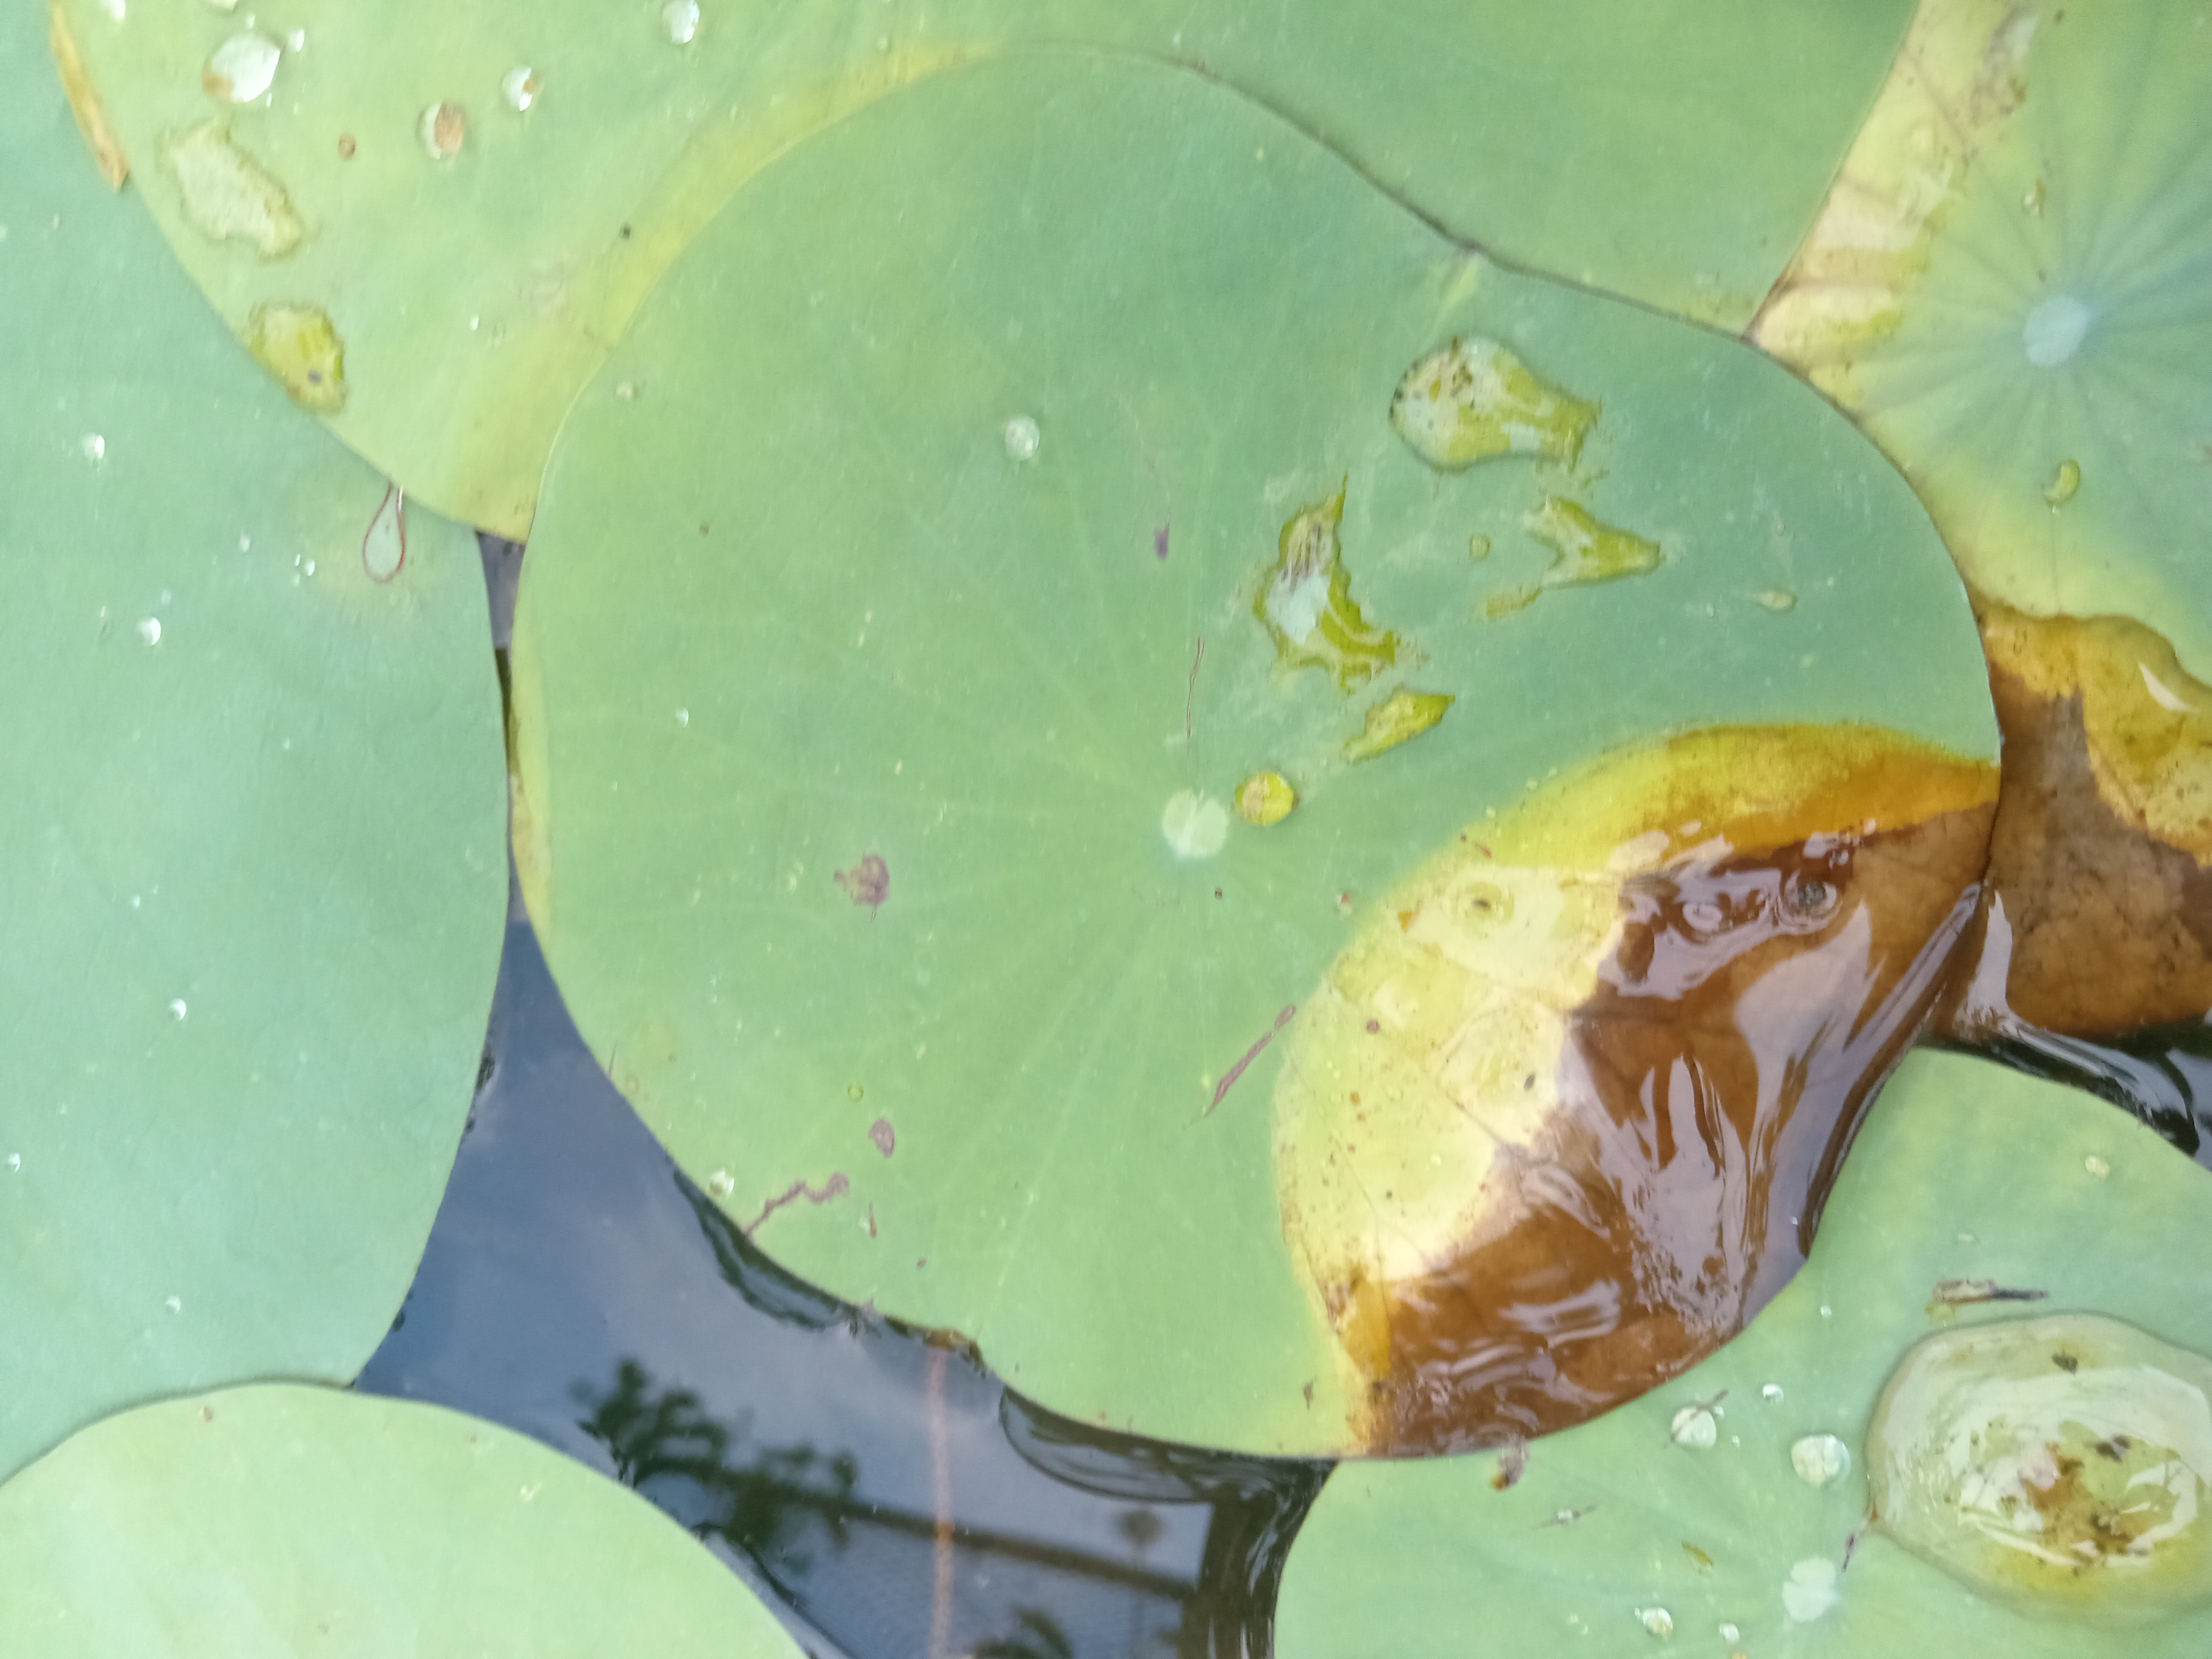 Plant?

lotus
